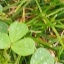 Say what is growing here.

unstructured weed
